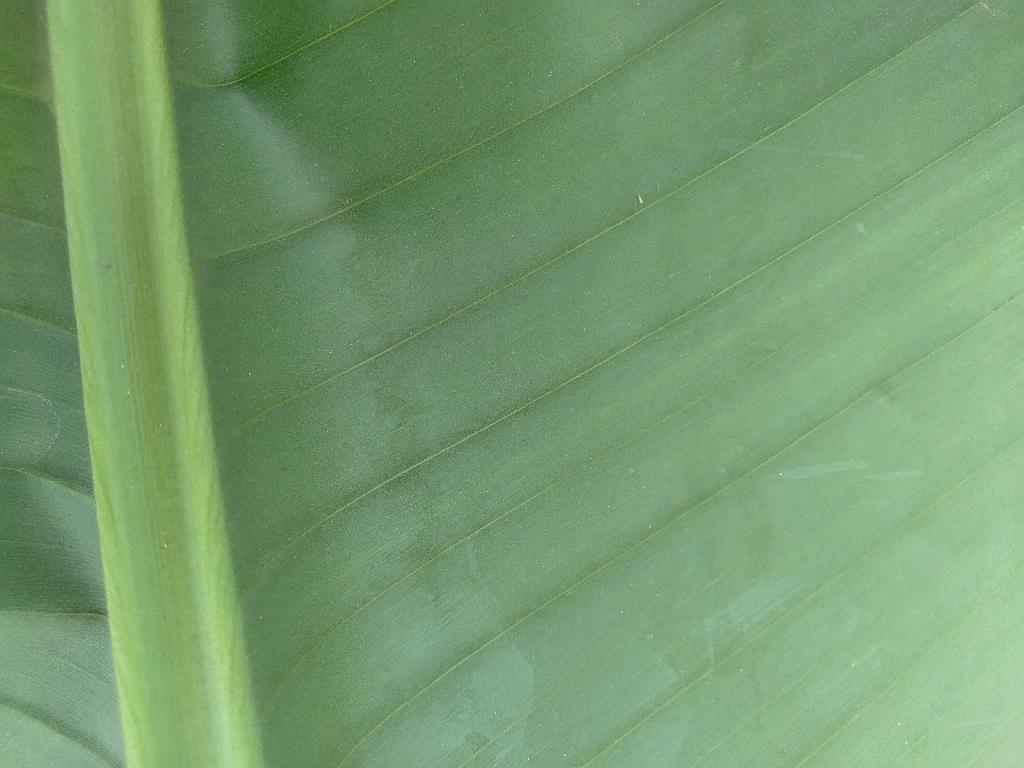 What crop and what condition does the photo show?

banana, healthy
